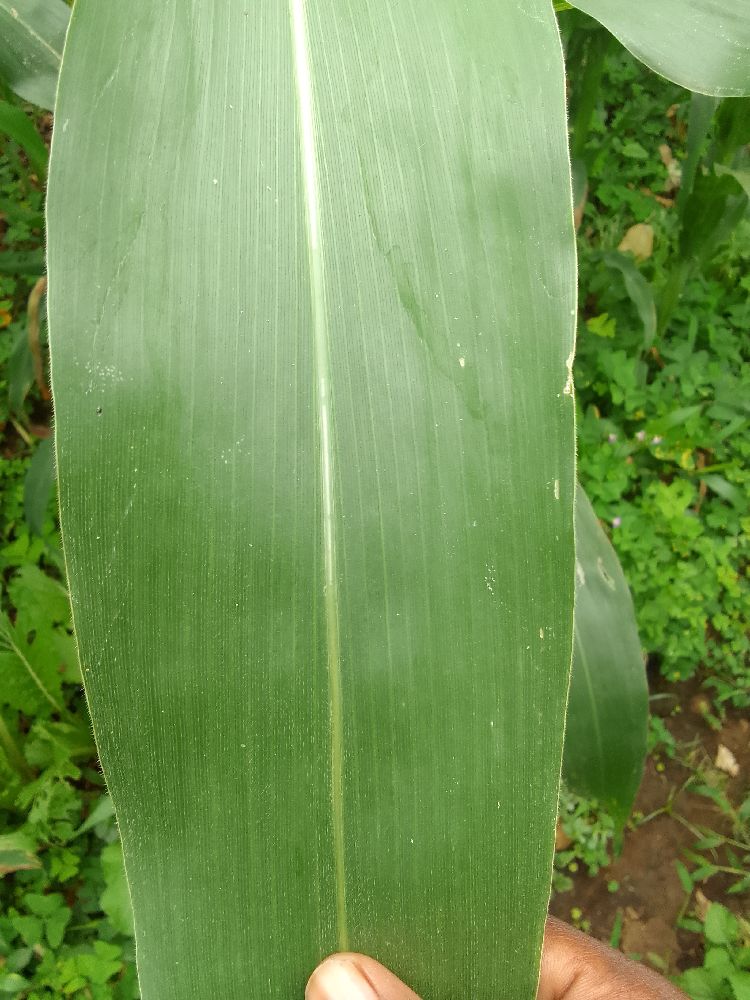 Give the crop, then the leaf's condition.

maize, healthy
